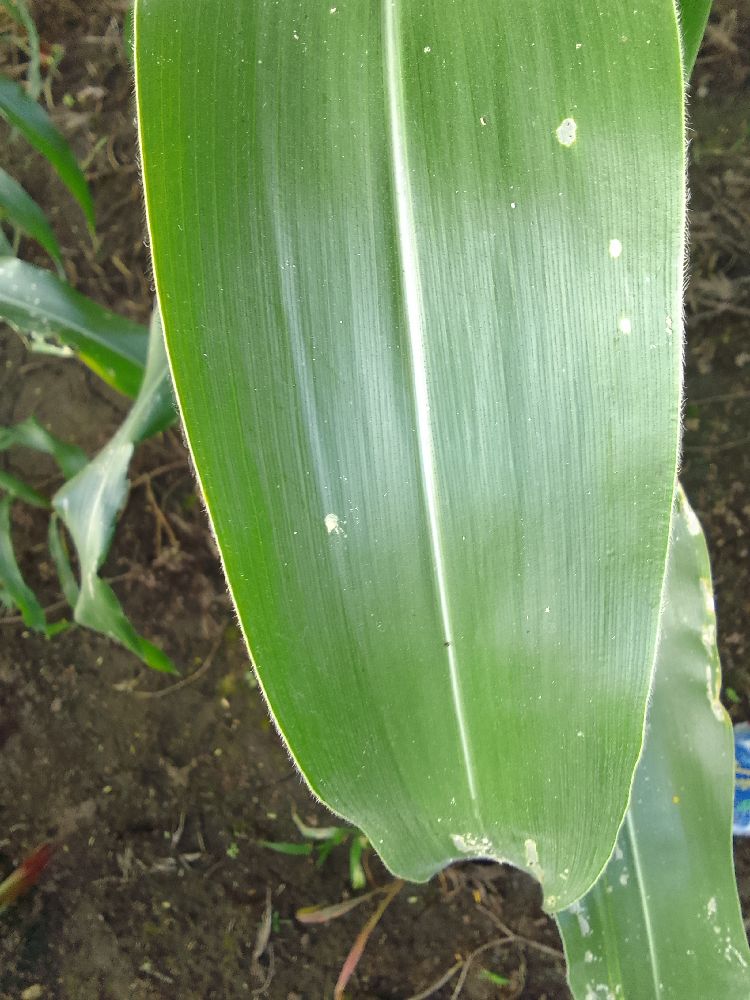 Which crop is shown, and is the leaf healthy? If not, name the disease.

maize, healthy
